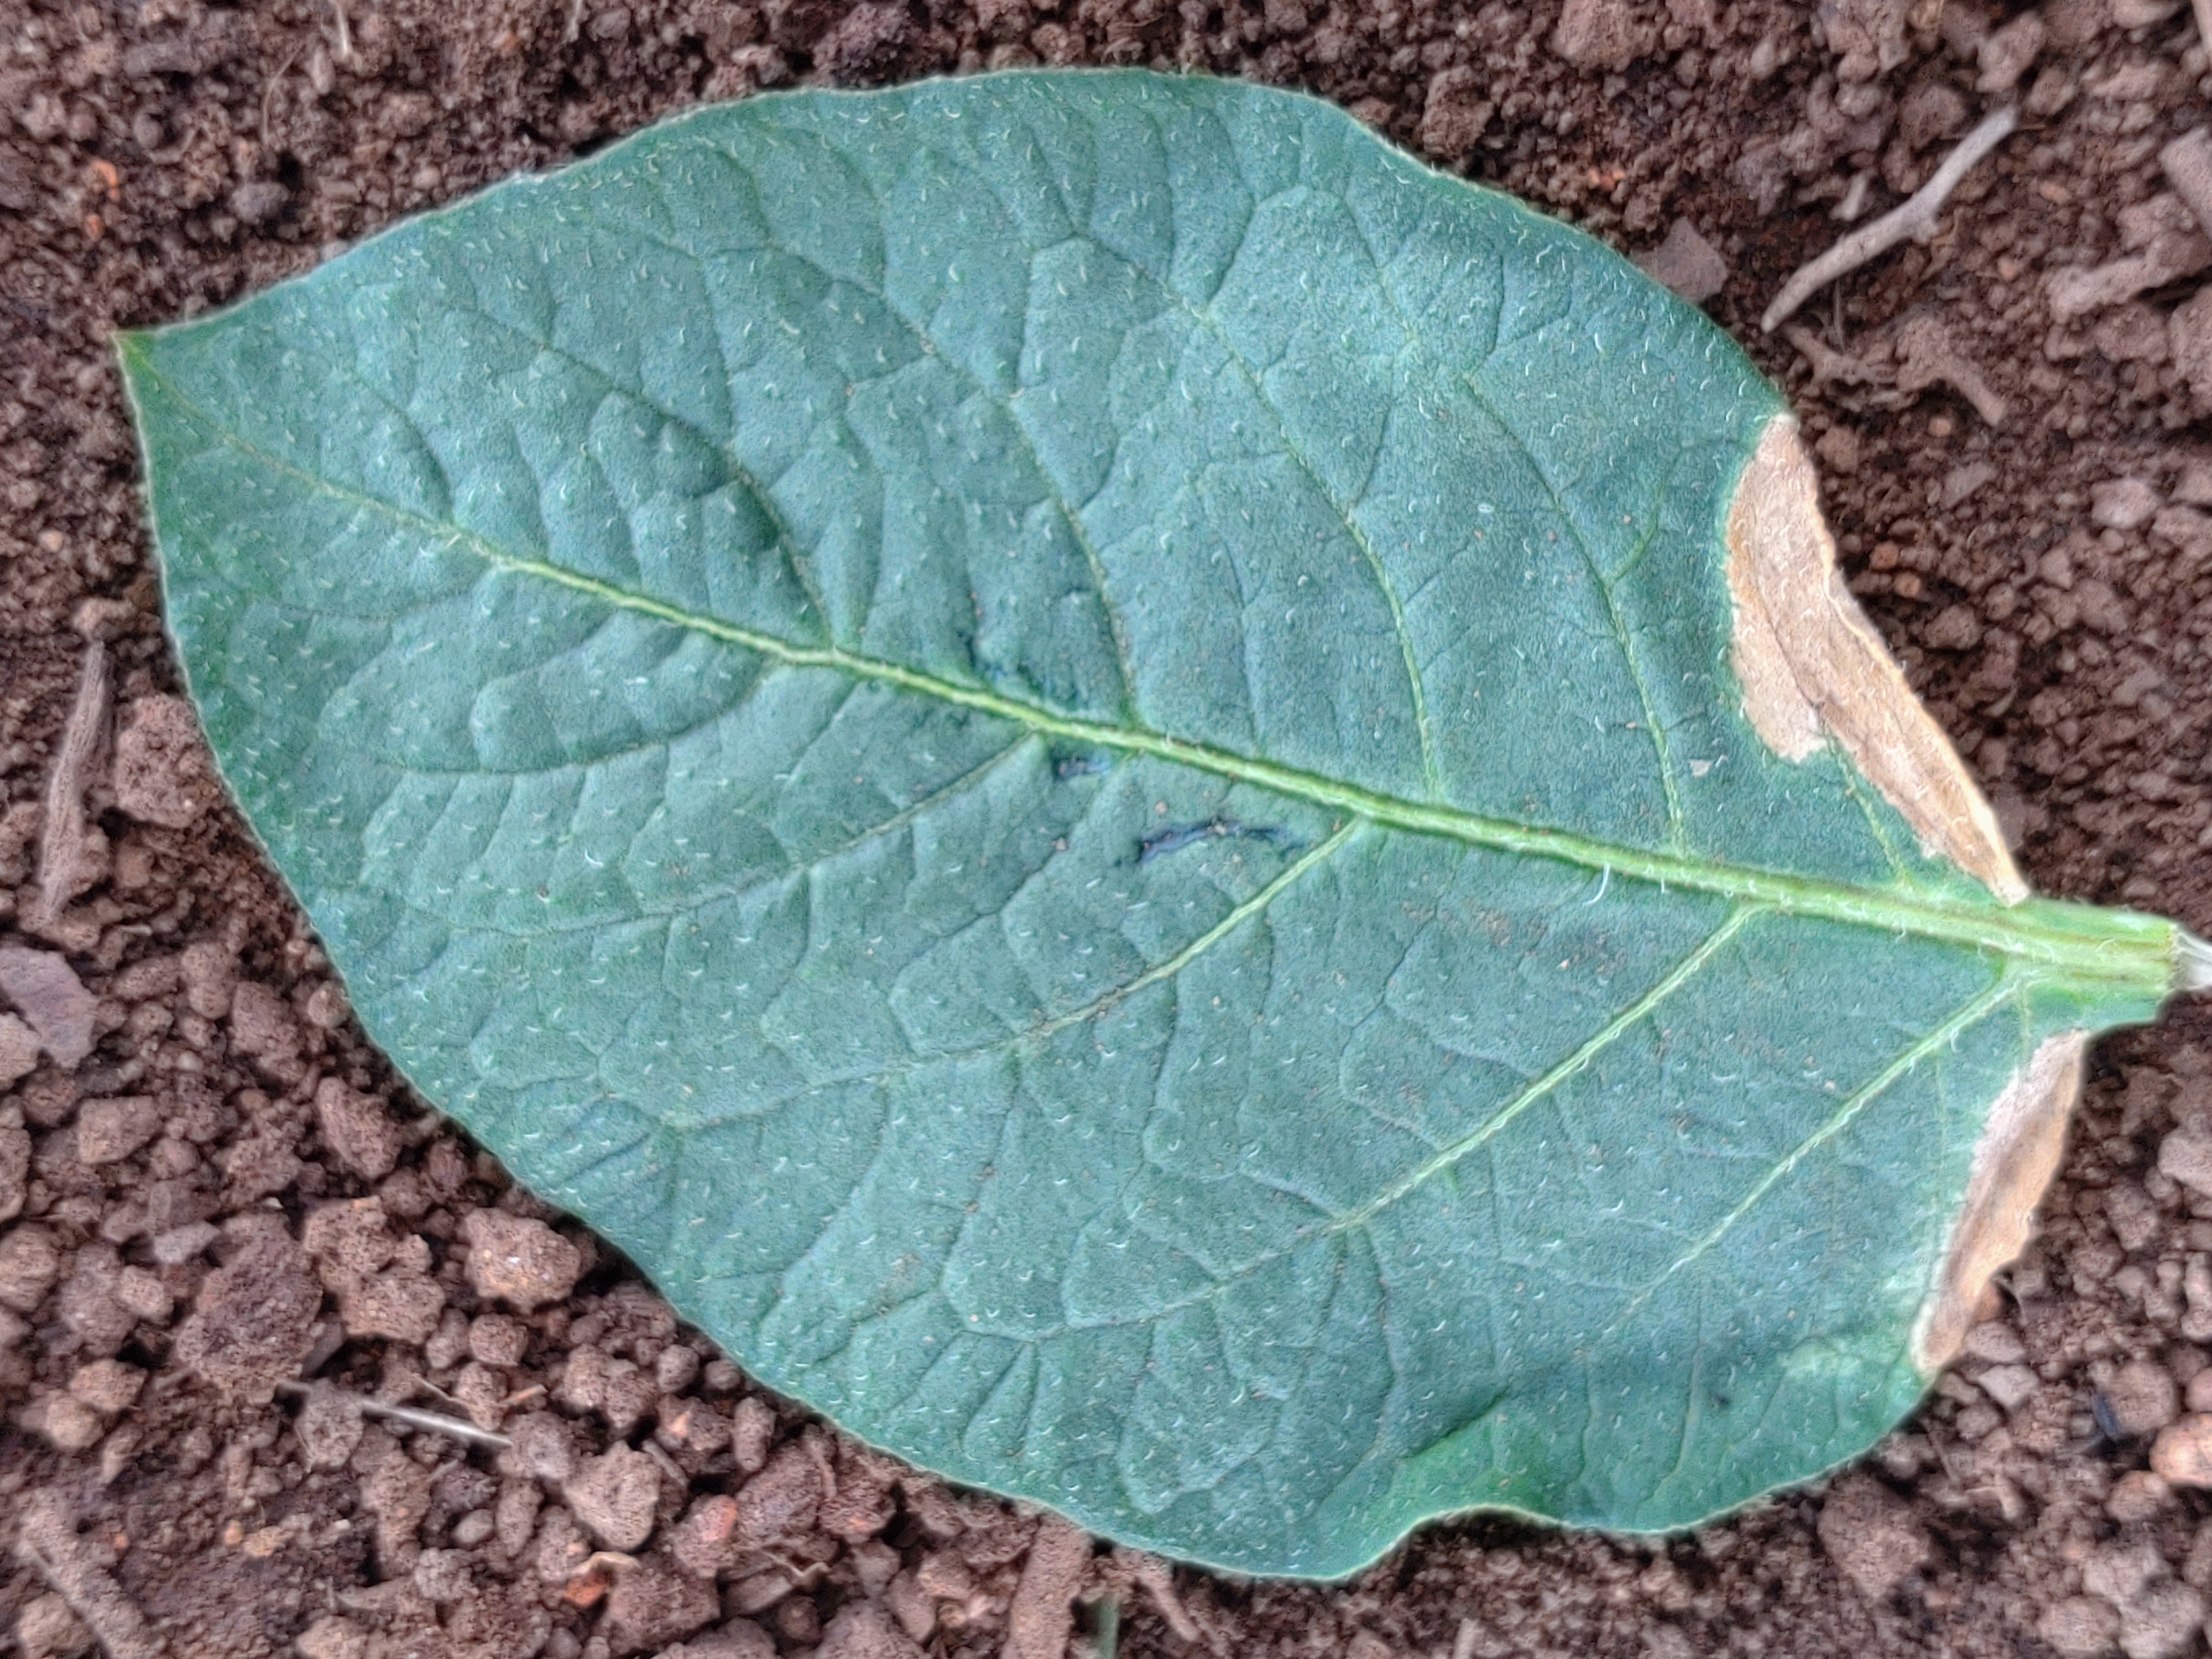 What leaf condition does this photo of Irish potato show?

early blight
